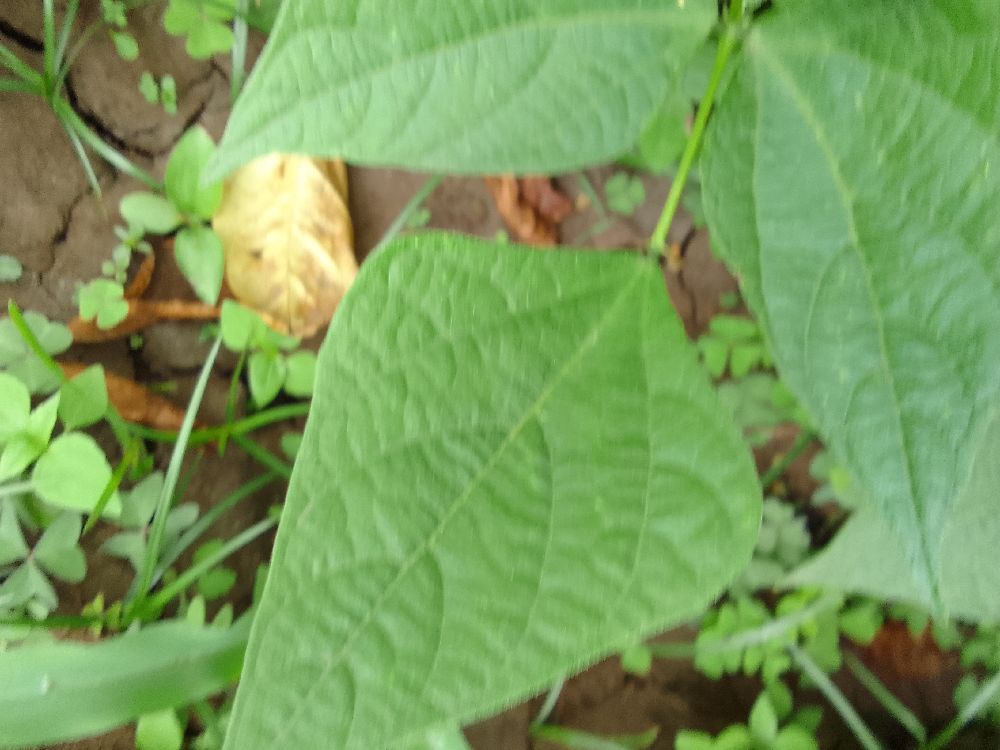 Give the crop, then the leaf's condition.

common bean, healthy
